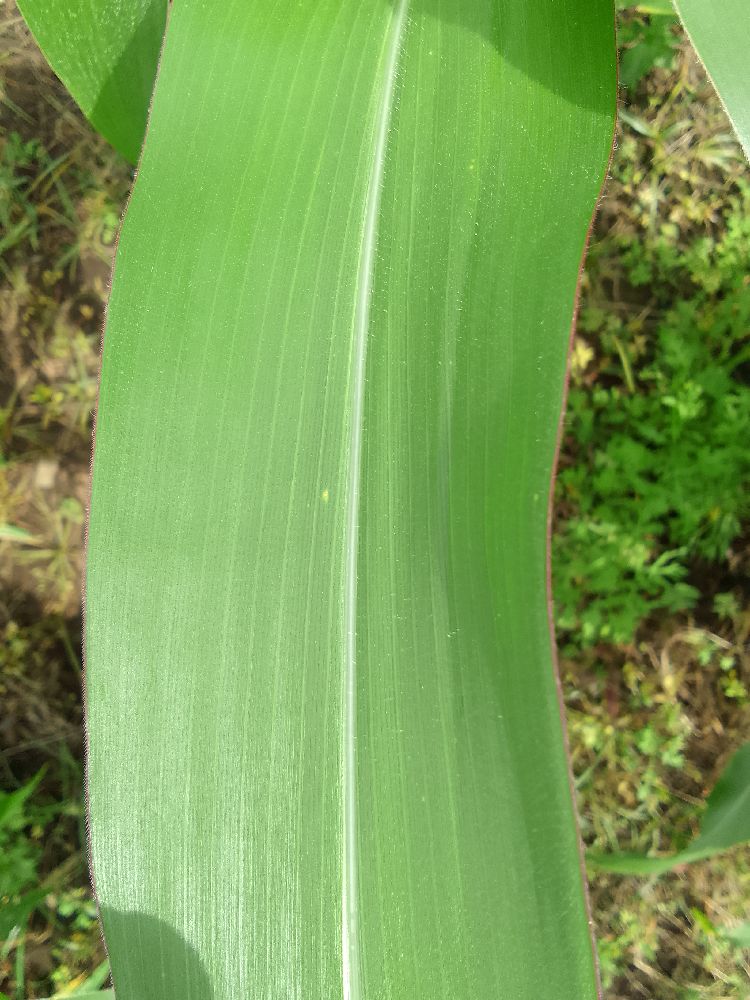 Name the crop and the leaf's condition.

maize, healthy
